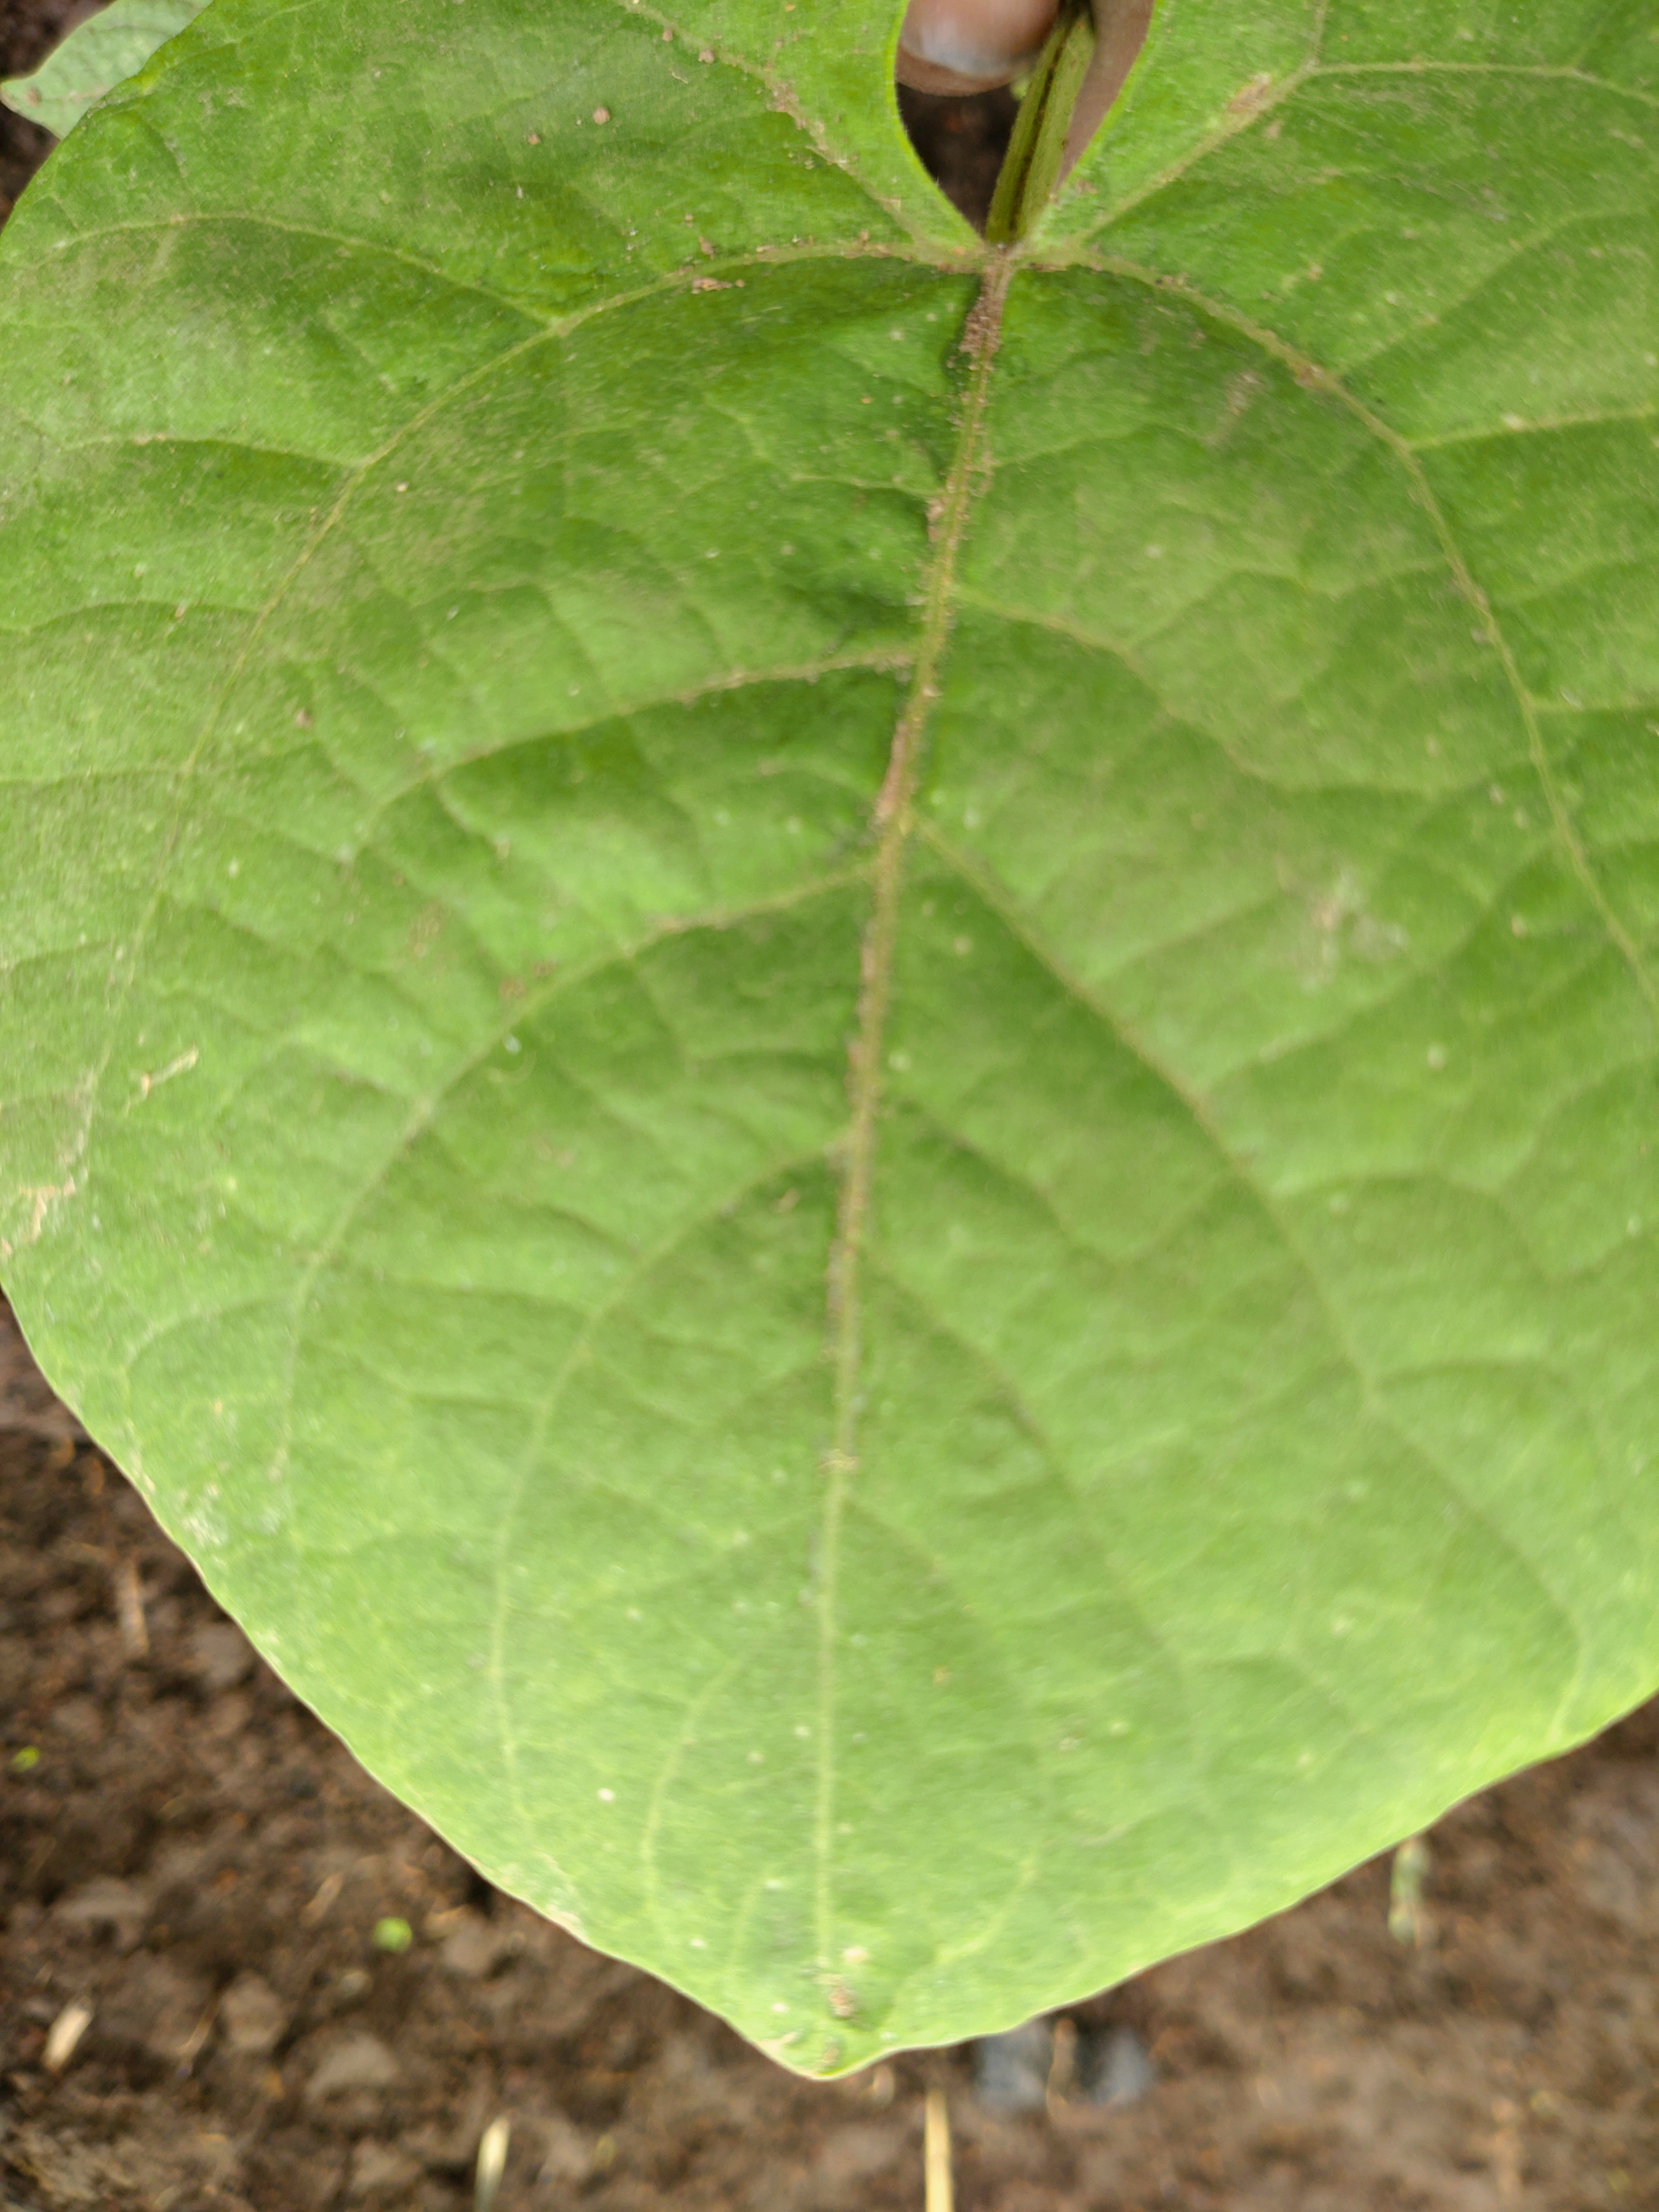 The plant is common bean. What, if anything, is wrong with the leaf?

healthy
